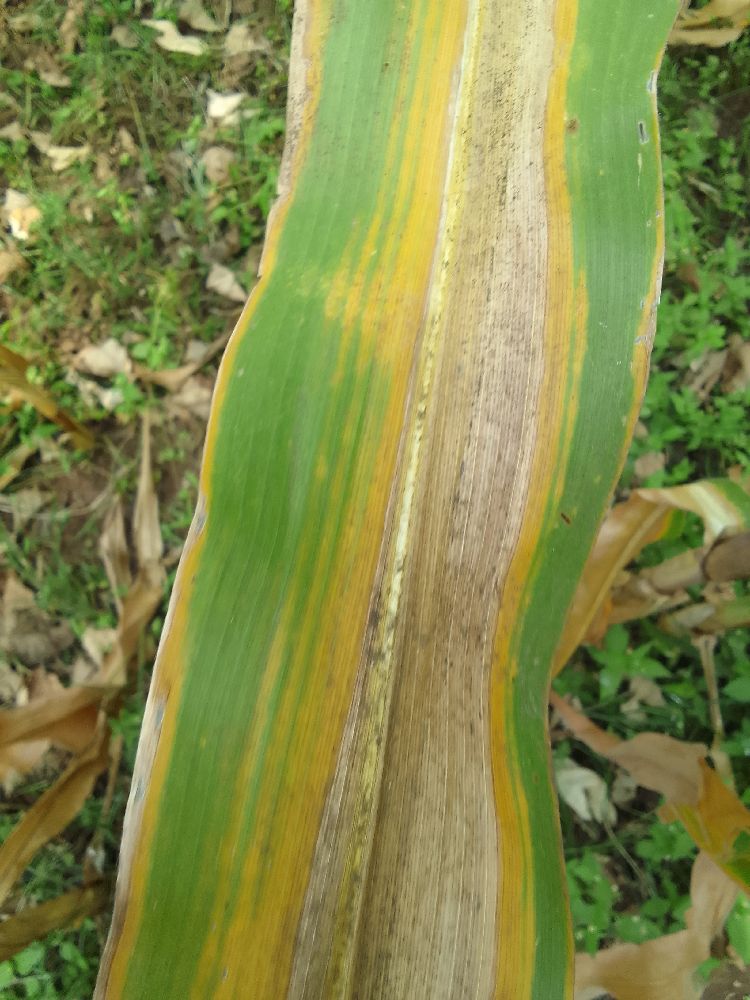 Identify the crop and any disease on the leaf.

maize, maize lethal necrosis
